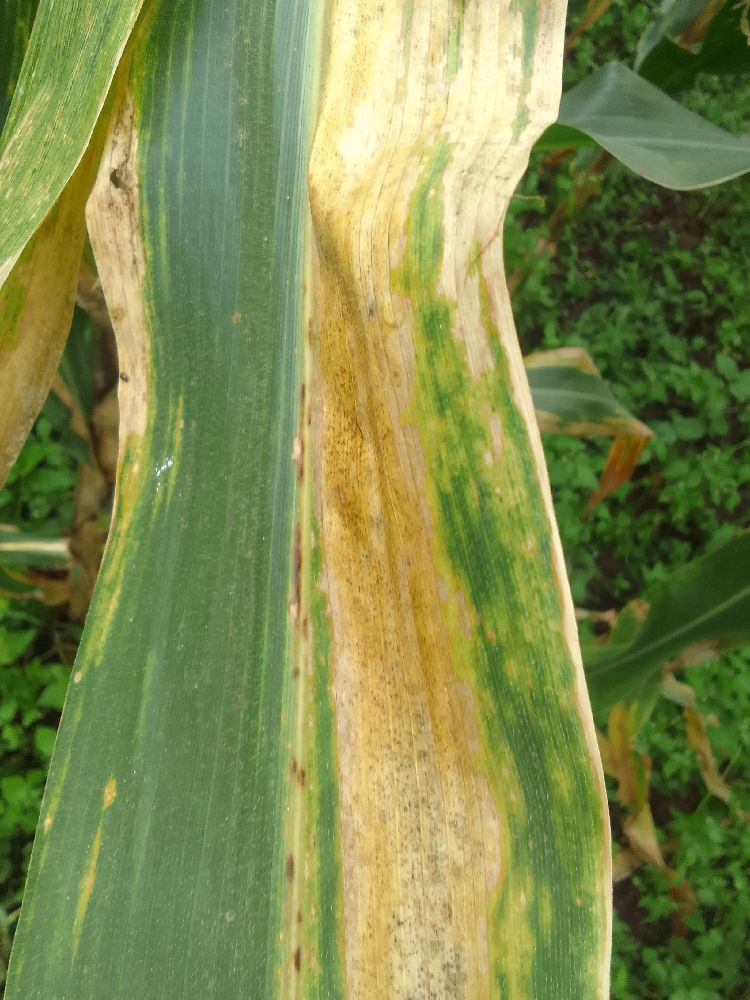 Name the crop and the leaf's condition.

maize, maize lethal necrosis
